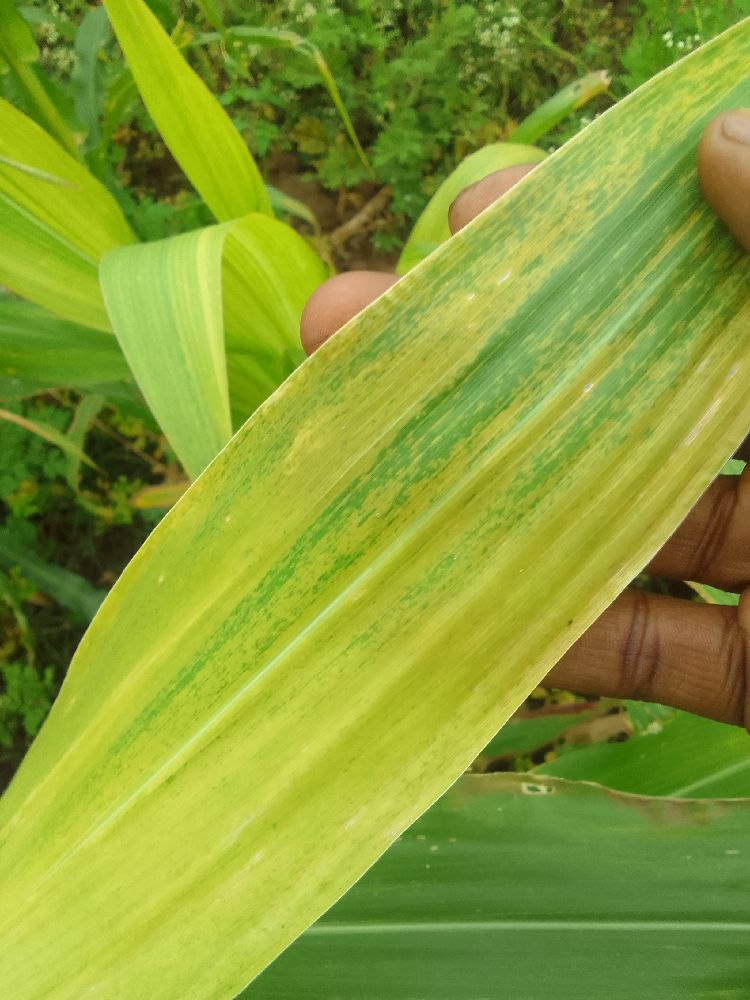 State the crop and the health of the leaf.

maize, maize lethal necrosis
